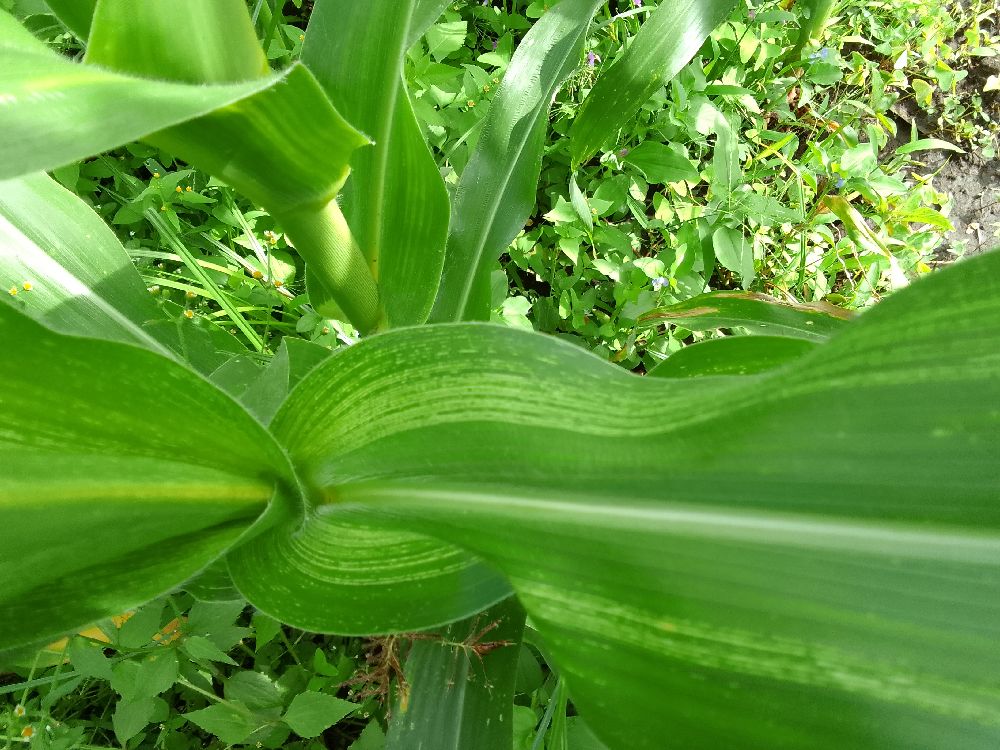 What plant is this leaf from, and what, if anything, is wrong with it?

maize, maize streak virus
